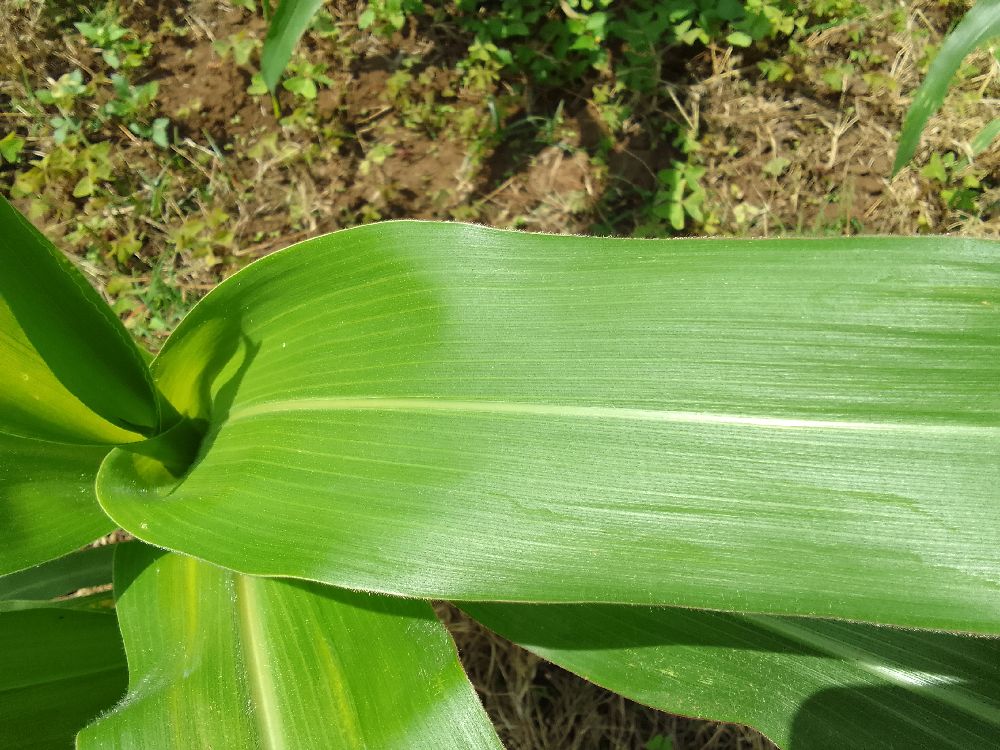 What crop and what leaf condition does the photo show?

maize, healthy
